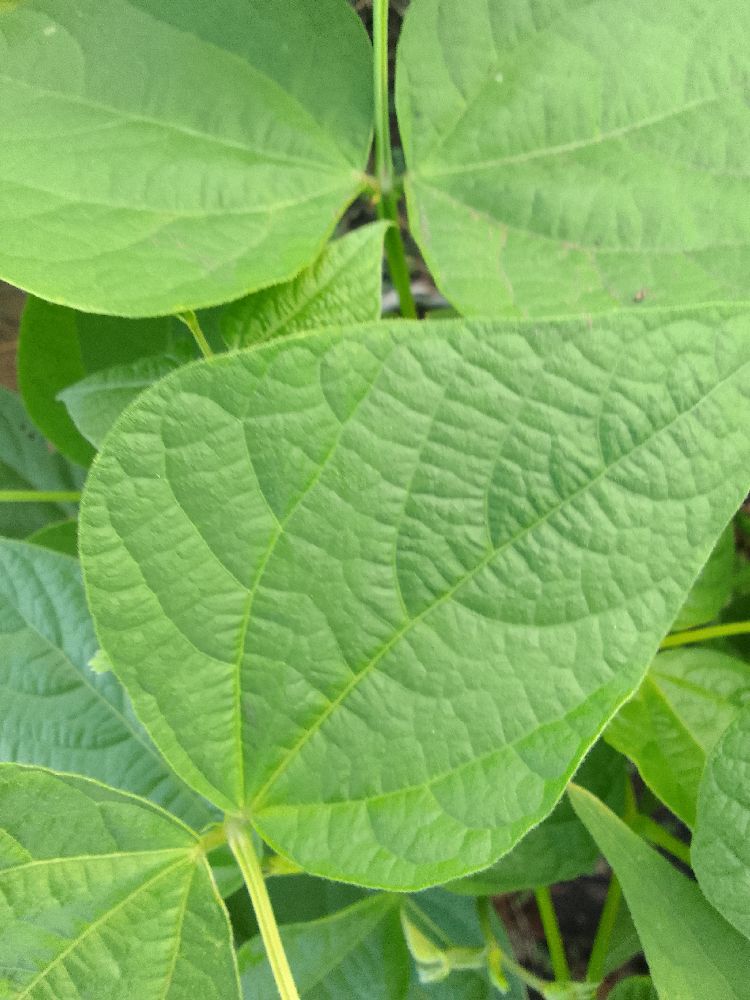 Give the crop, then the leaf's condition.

common bean, healthy
